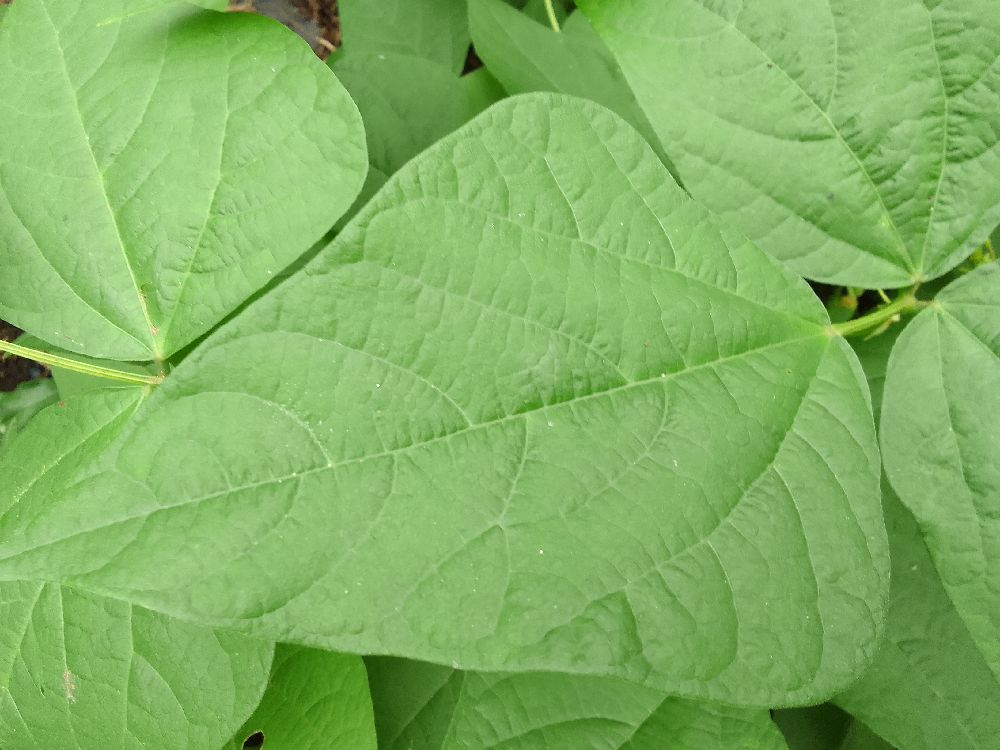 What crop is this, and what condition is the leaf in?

common bean, healthy
